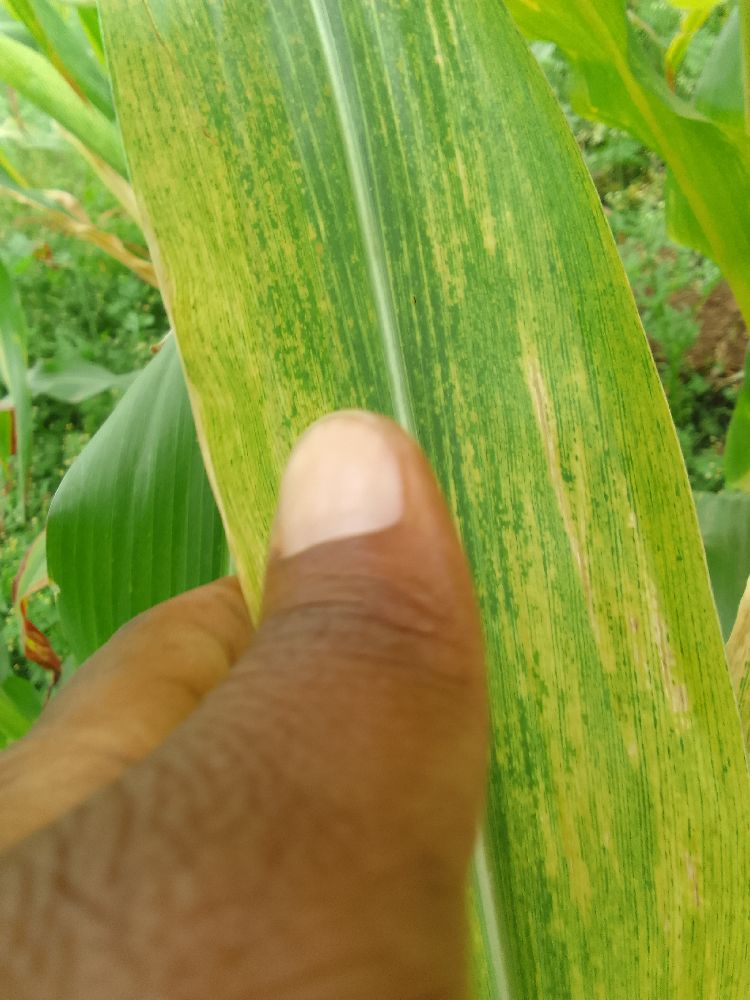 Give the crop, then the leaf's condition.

maize, maize lethal necrosis
